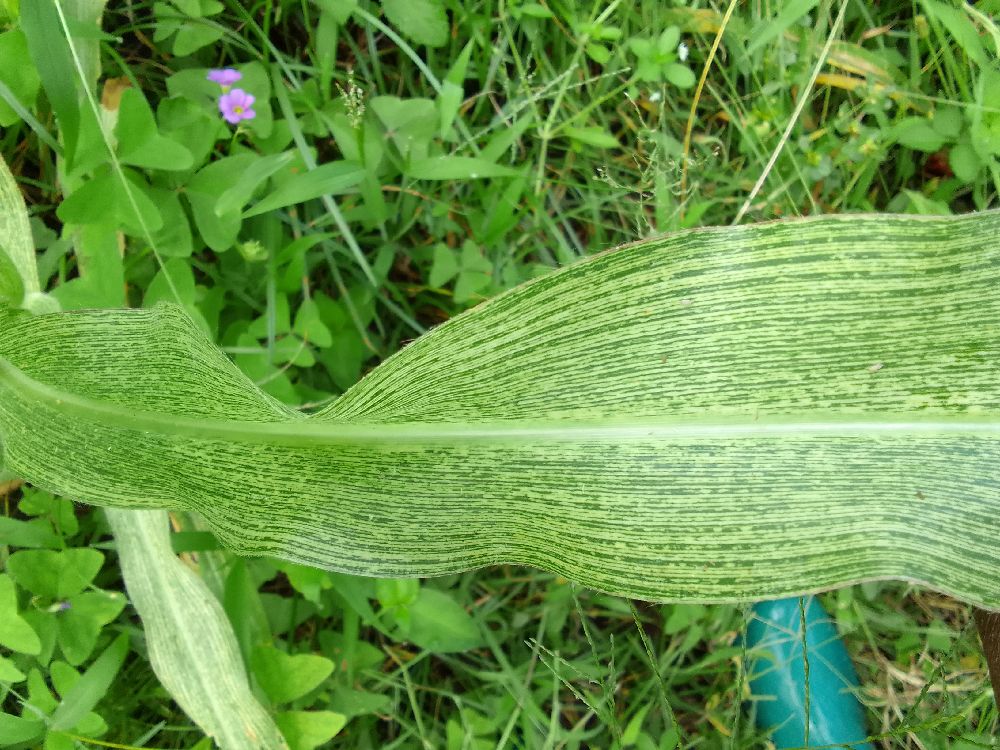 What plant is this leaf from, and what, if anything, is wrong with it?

maize, maize streak virus
